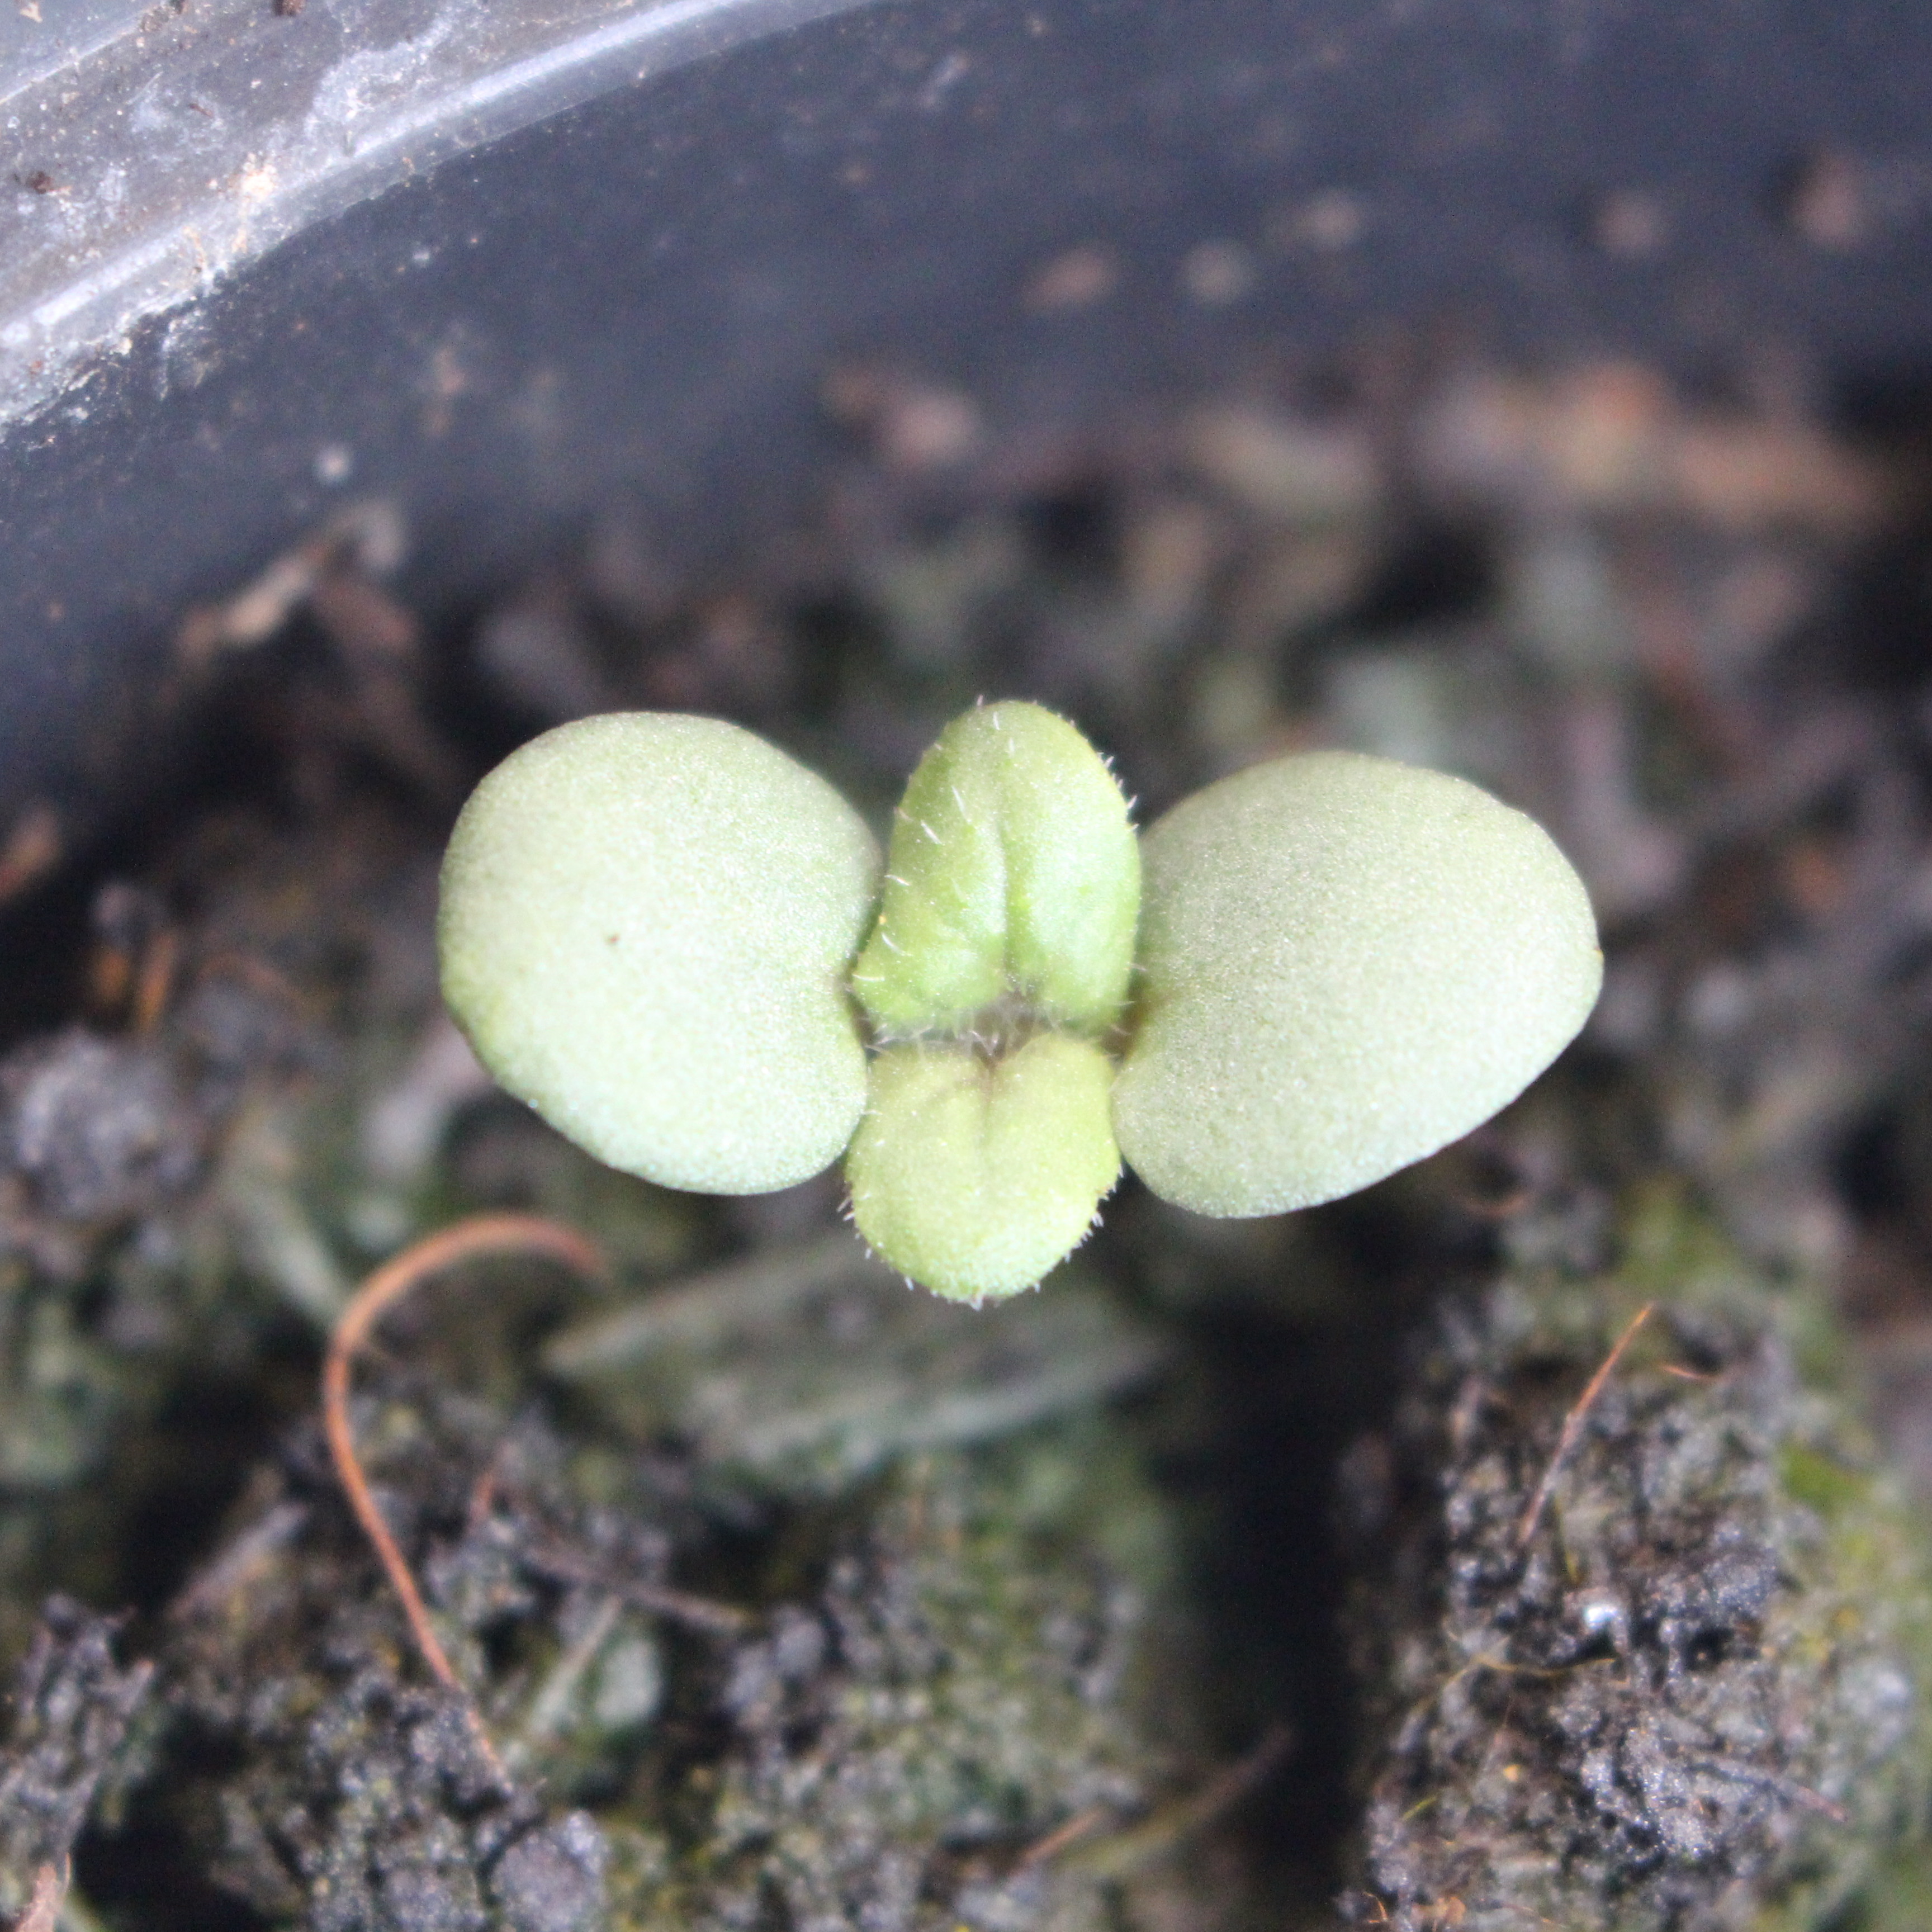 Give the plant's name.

Veronica persica
